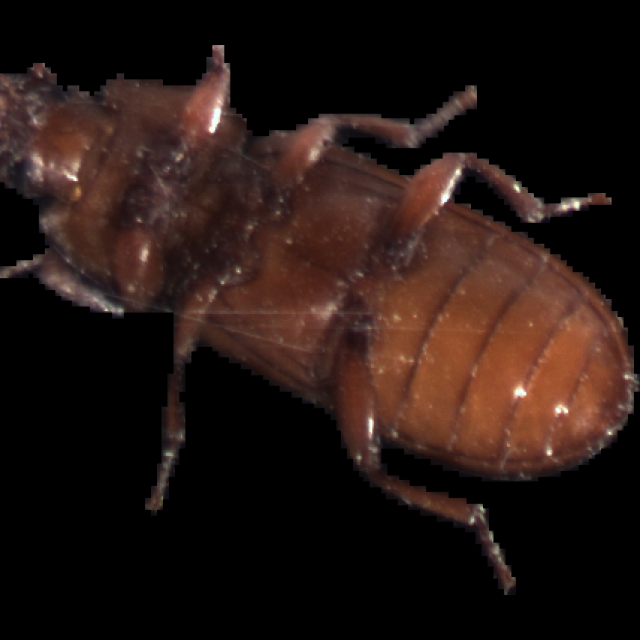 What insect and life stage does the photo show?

mealworm beetle
